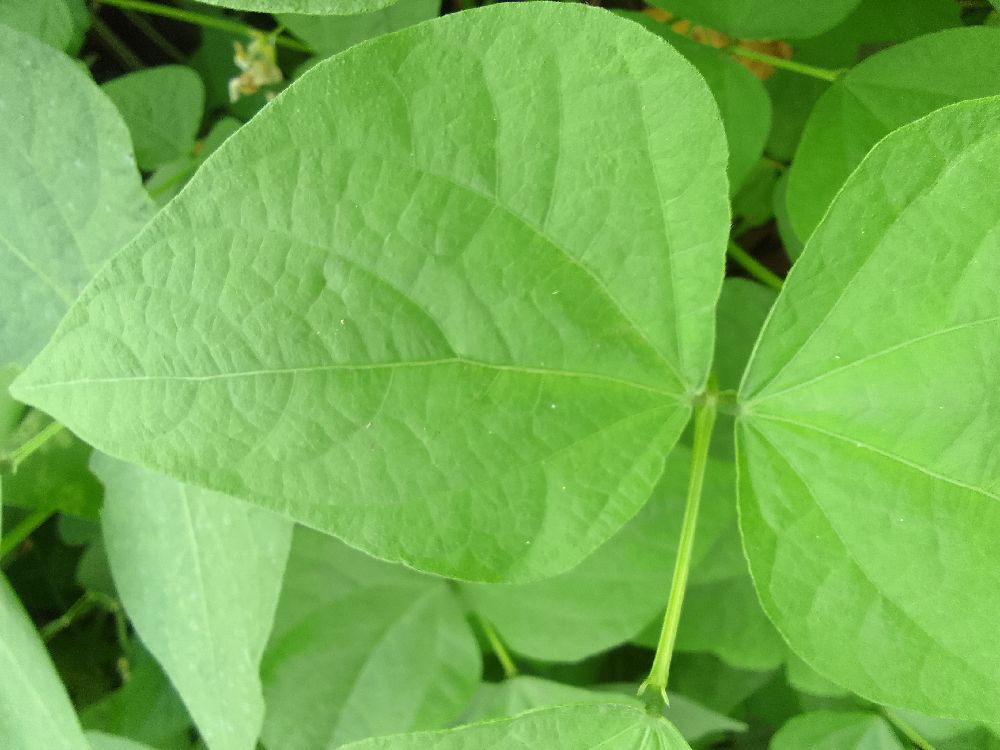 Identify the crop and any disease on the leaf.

common bean, healthy
